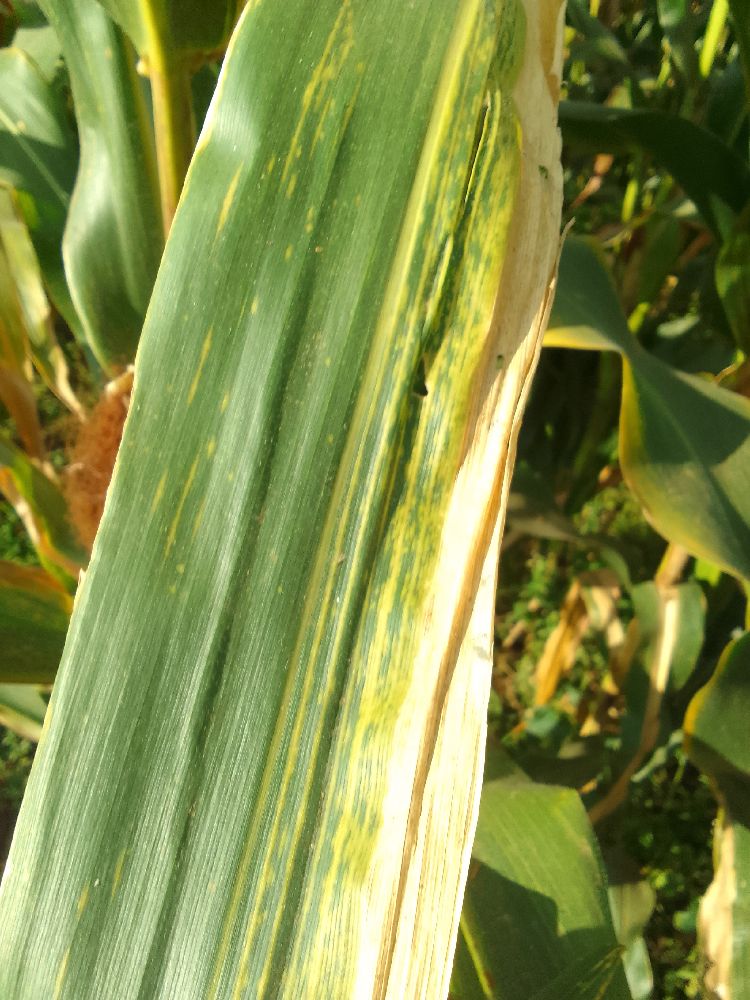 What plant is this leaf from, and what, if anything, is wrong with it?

maize, maize lethal necrosis
